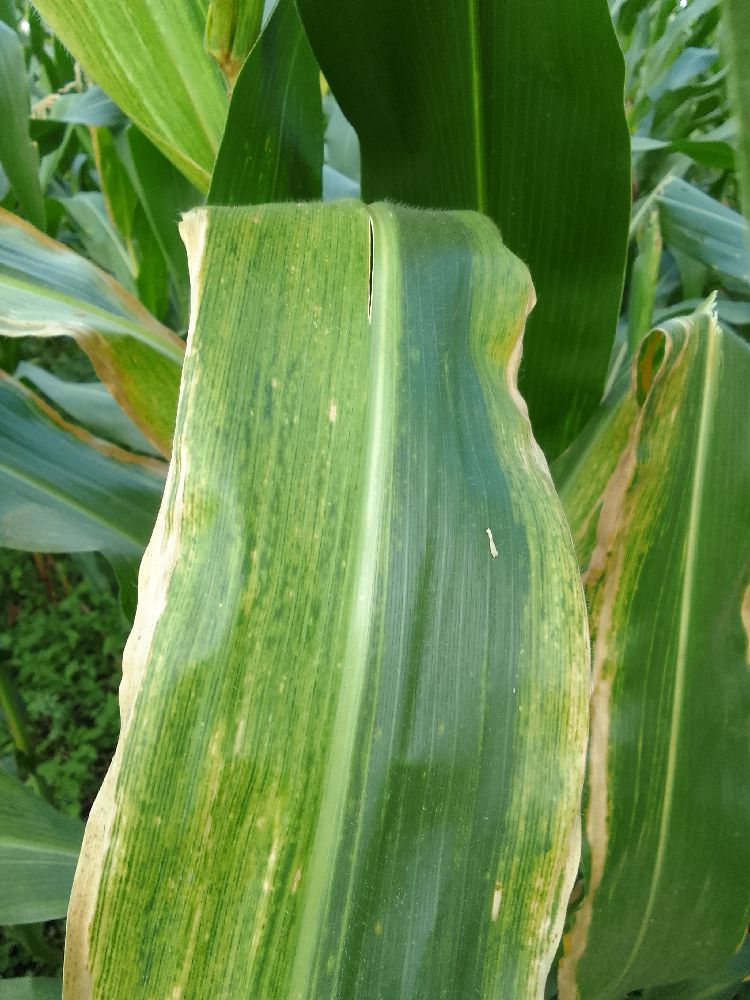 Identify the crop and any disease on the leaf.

maize, maize lethal necrosis
